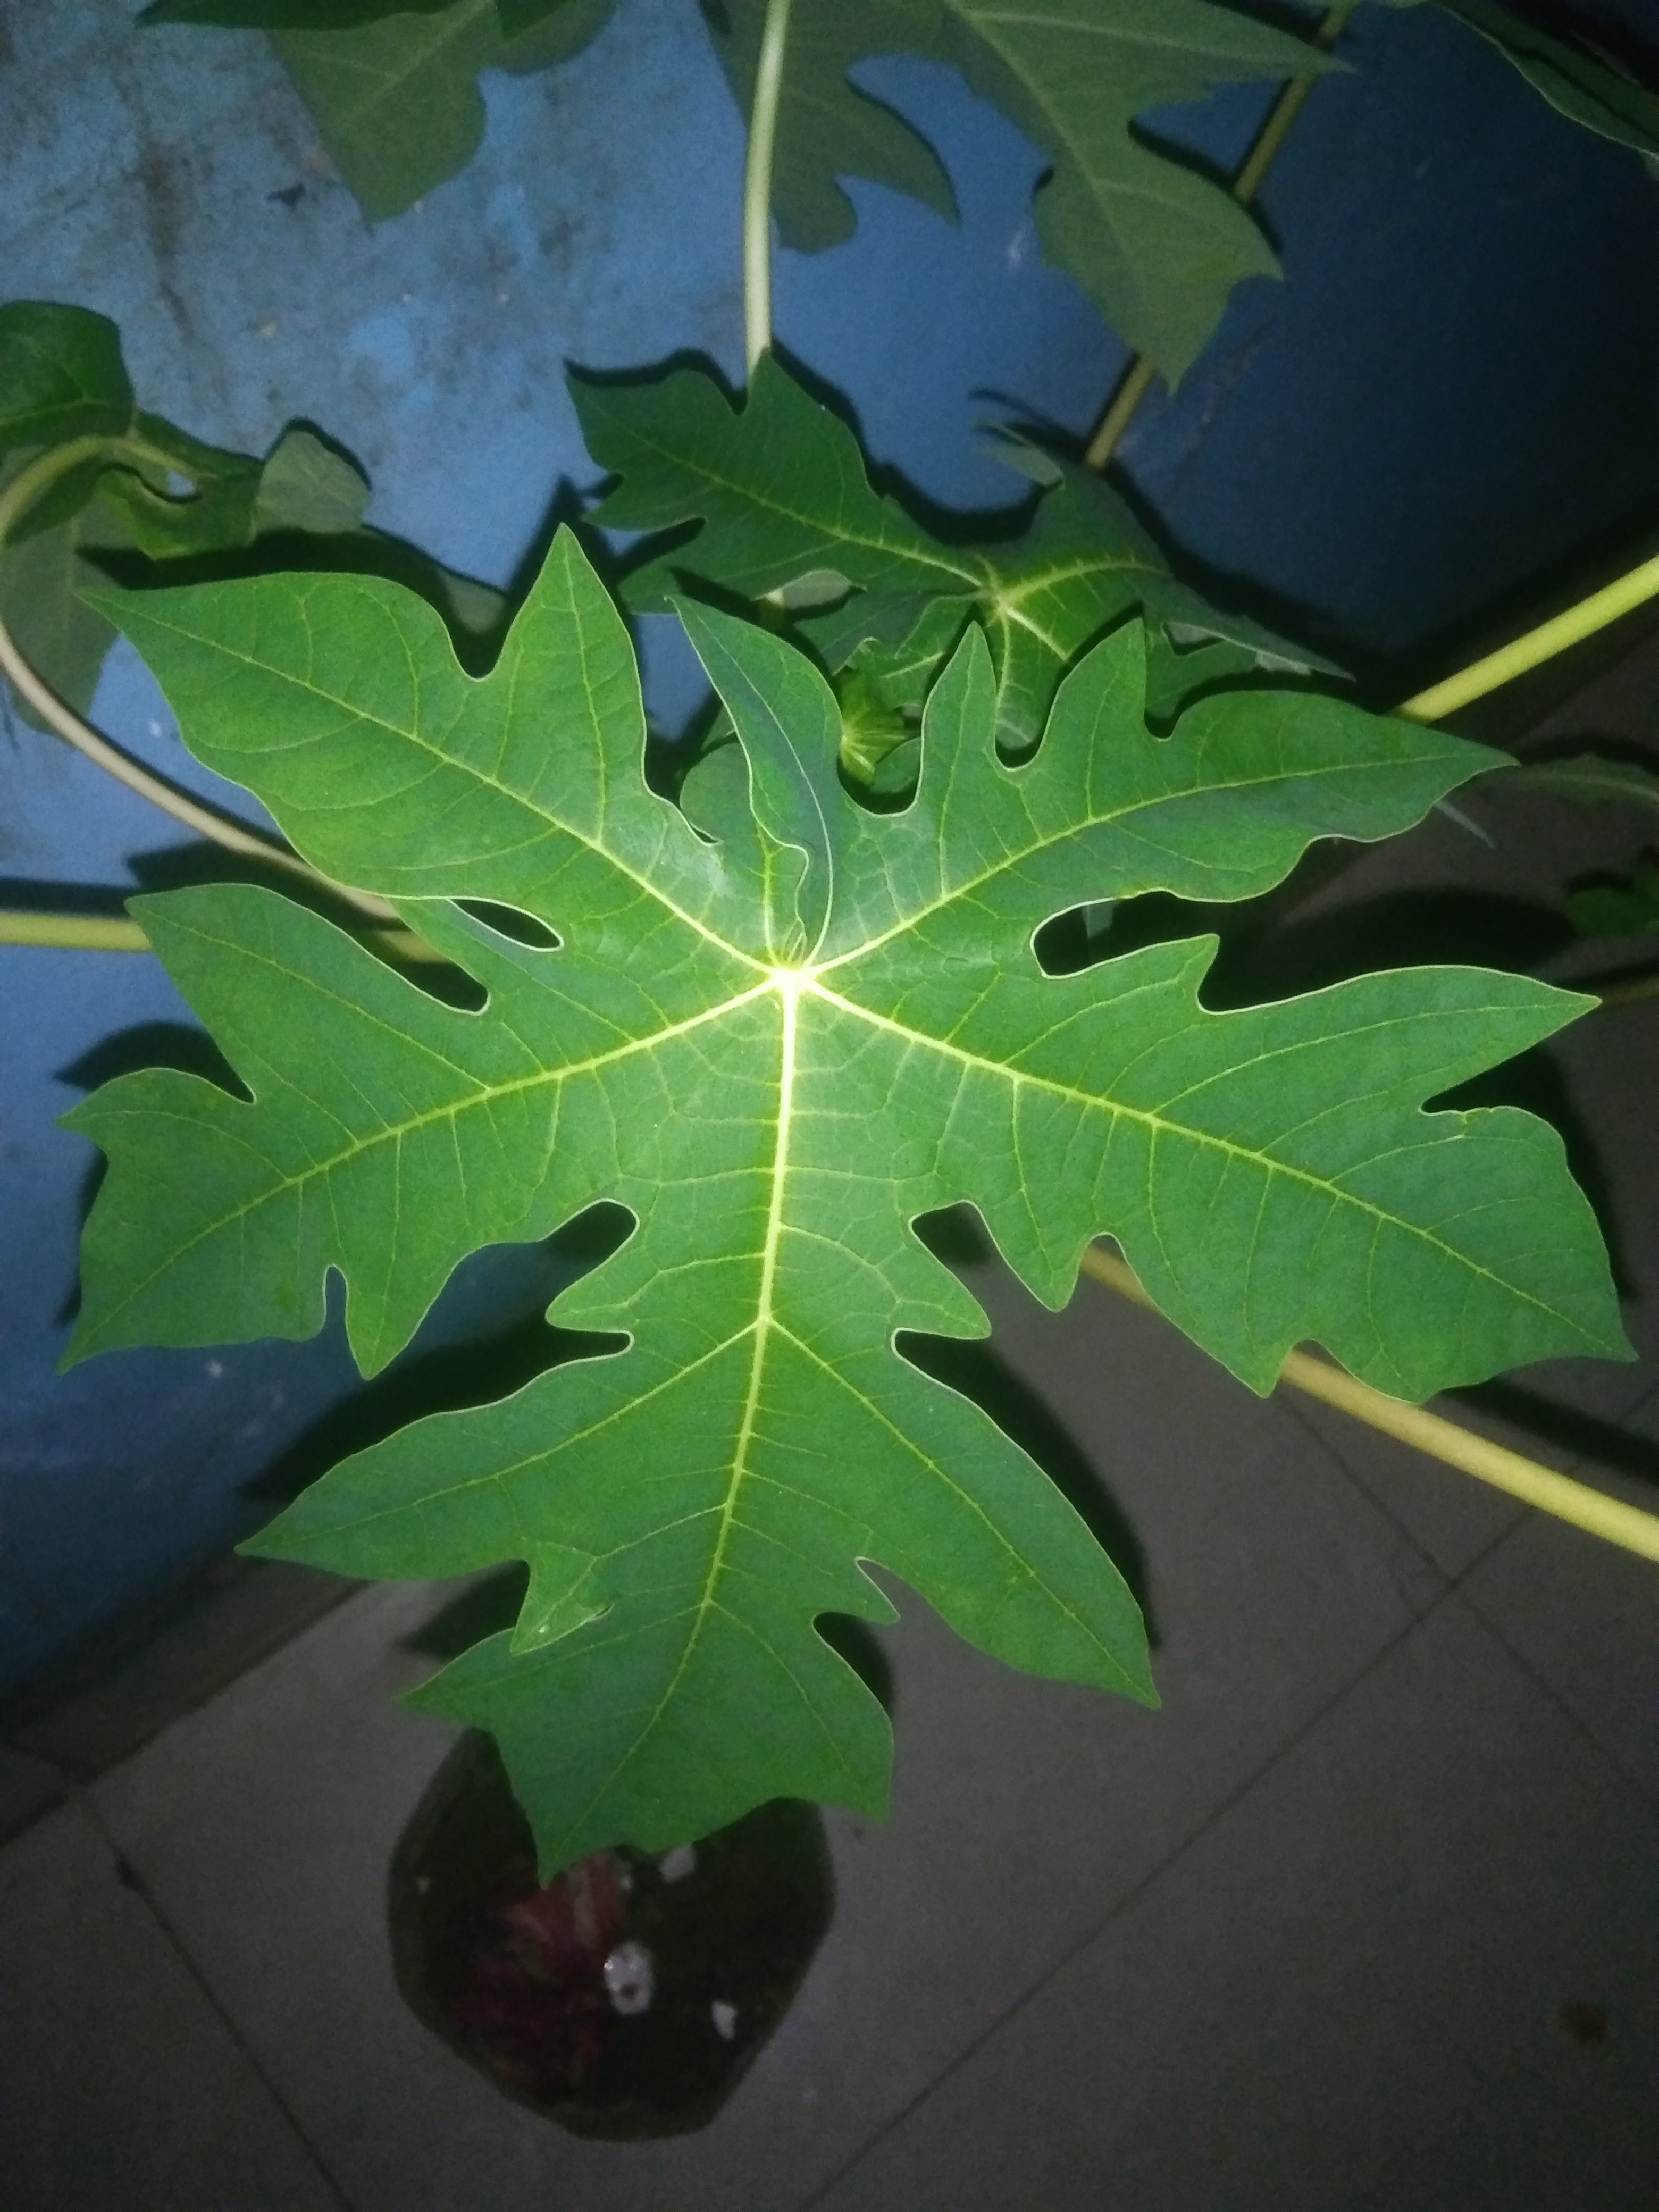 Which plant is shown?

papaya
